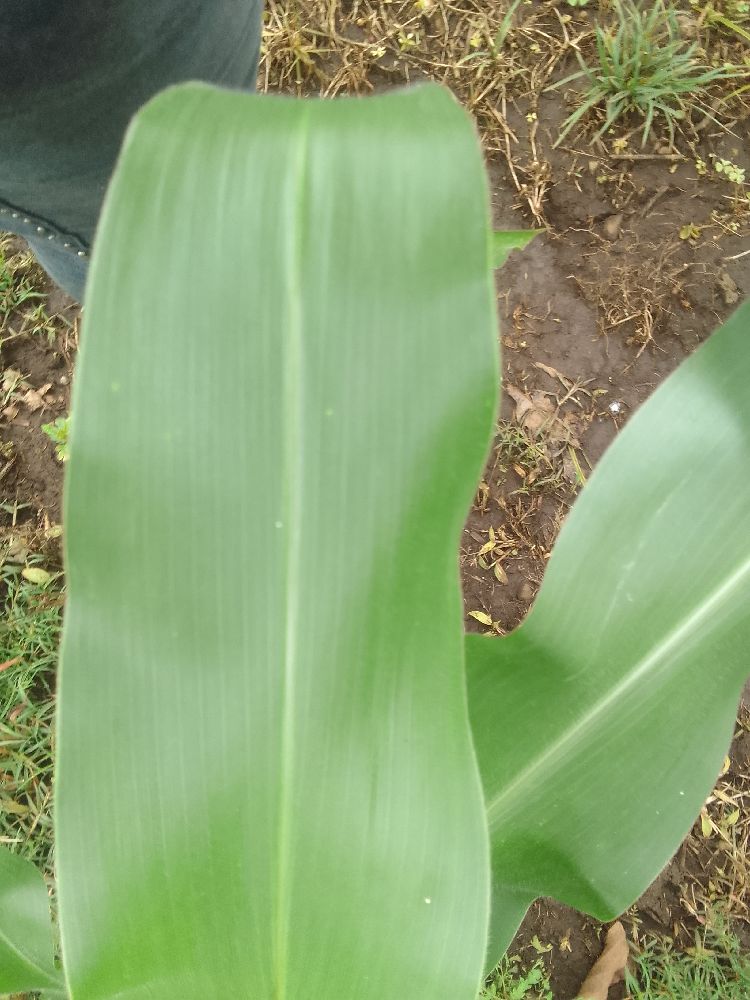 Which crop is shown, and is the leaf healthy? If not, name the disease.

maize, healthy
